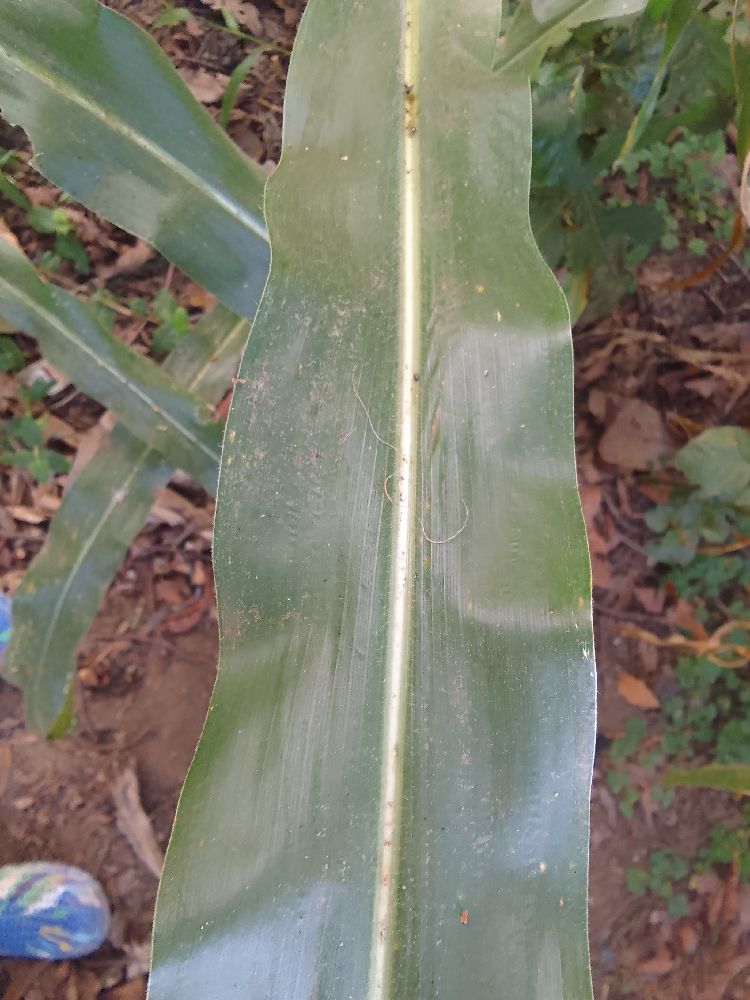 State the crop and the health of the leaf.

maize, healthy
